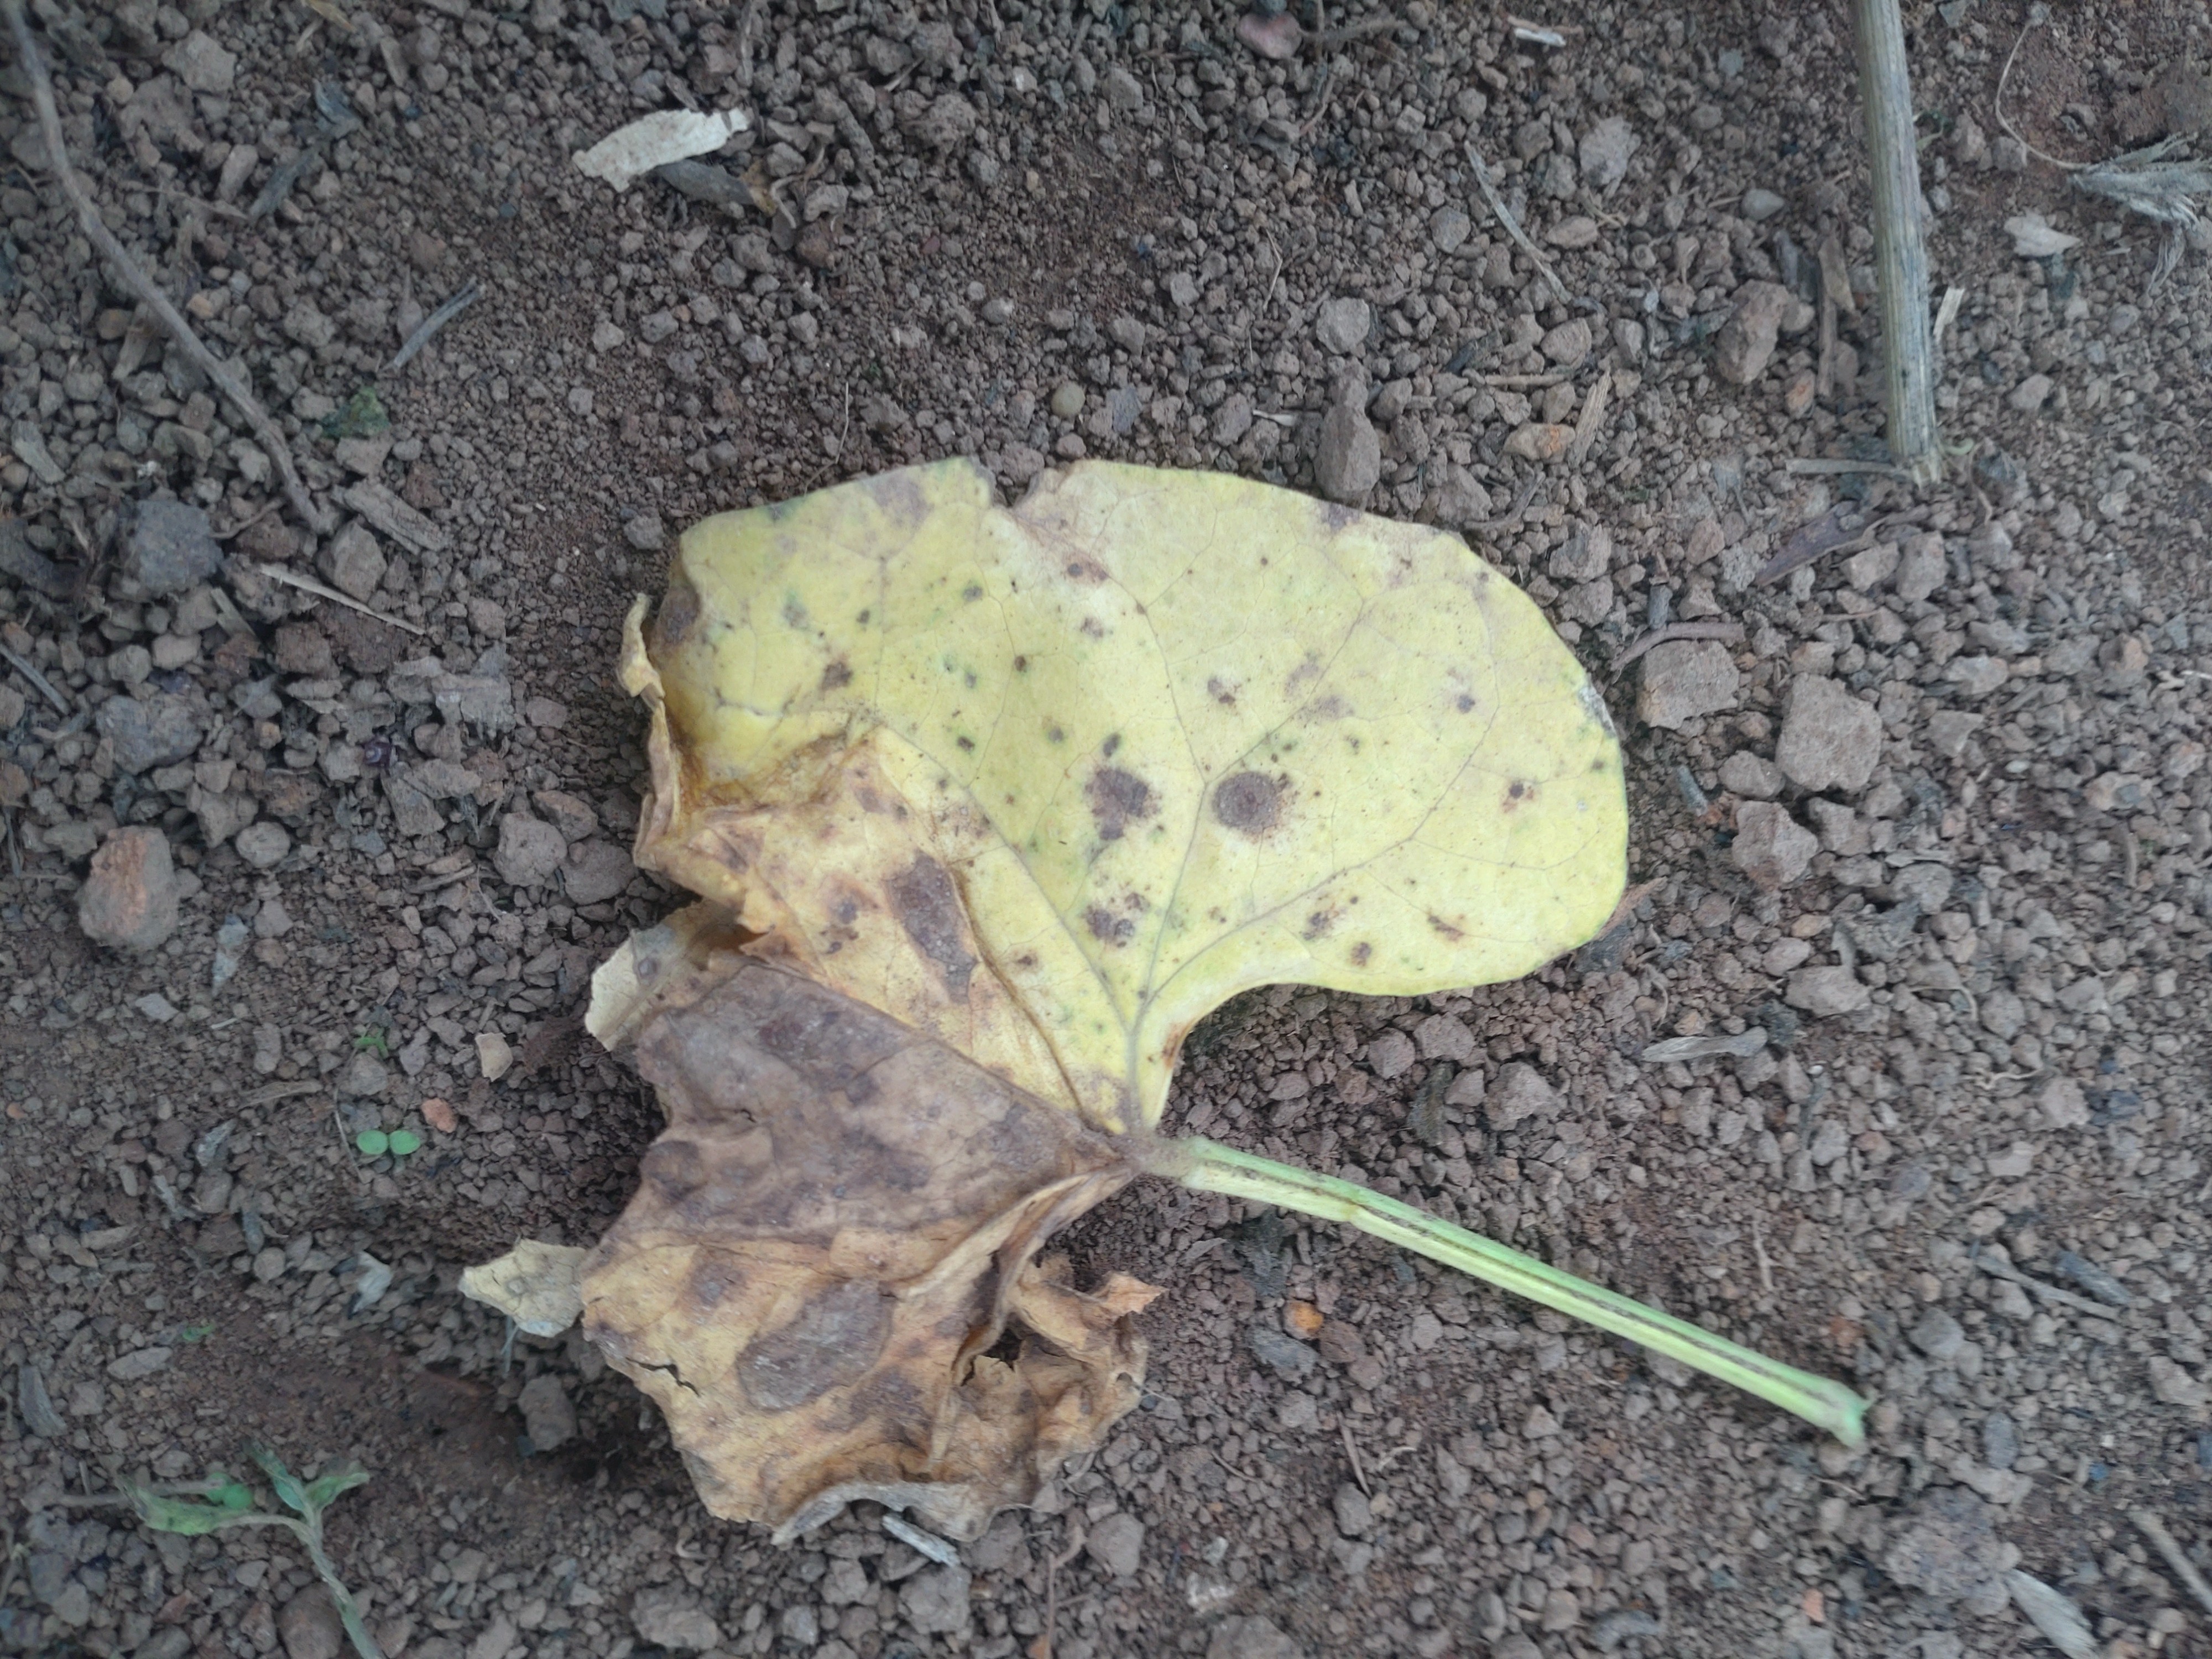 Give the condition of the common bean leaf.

anthracnose
